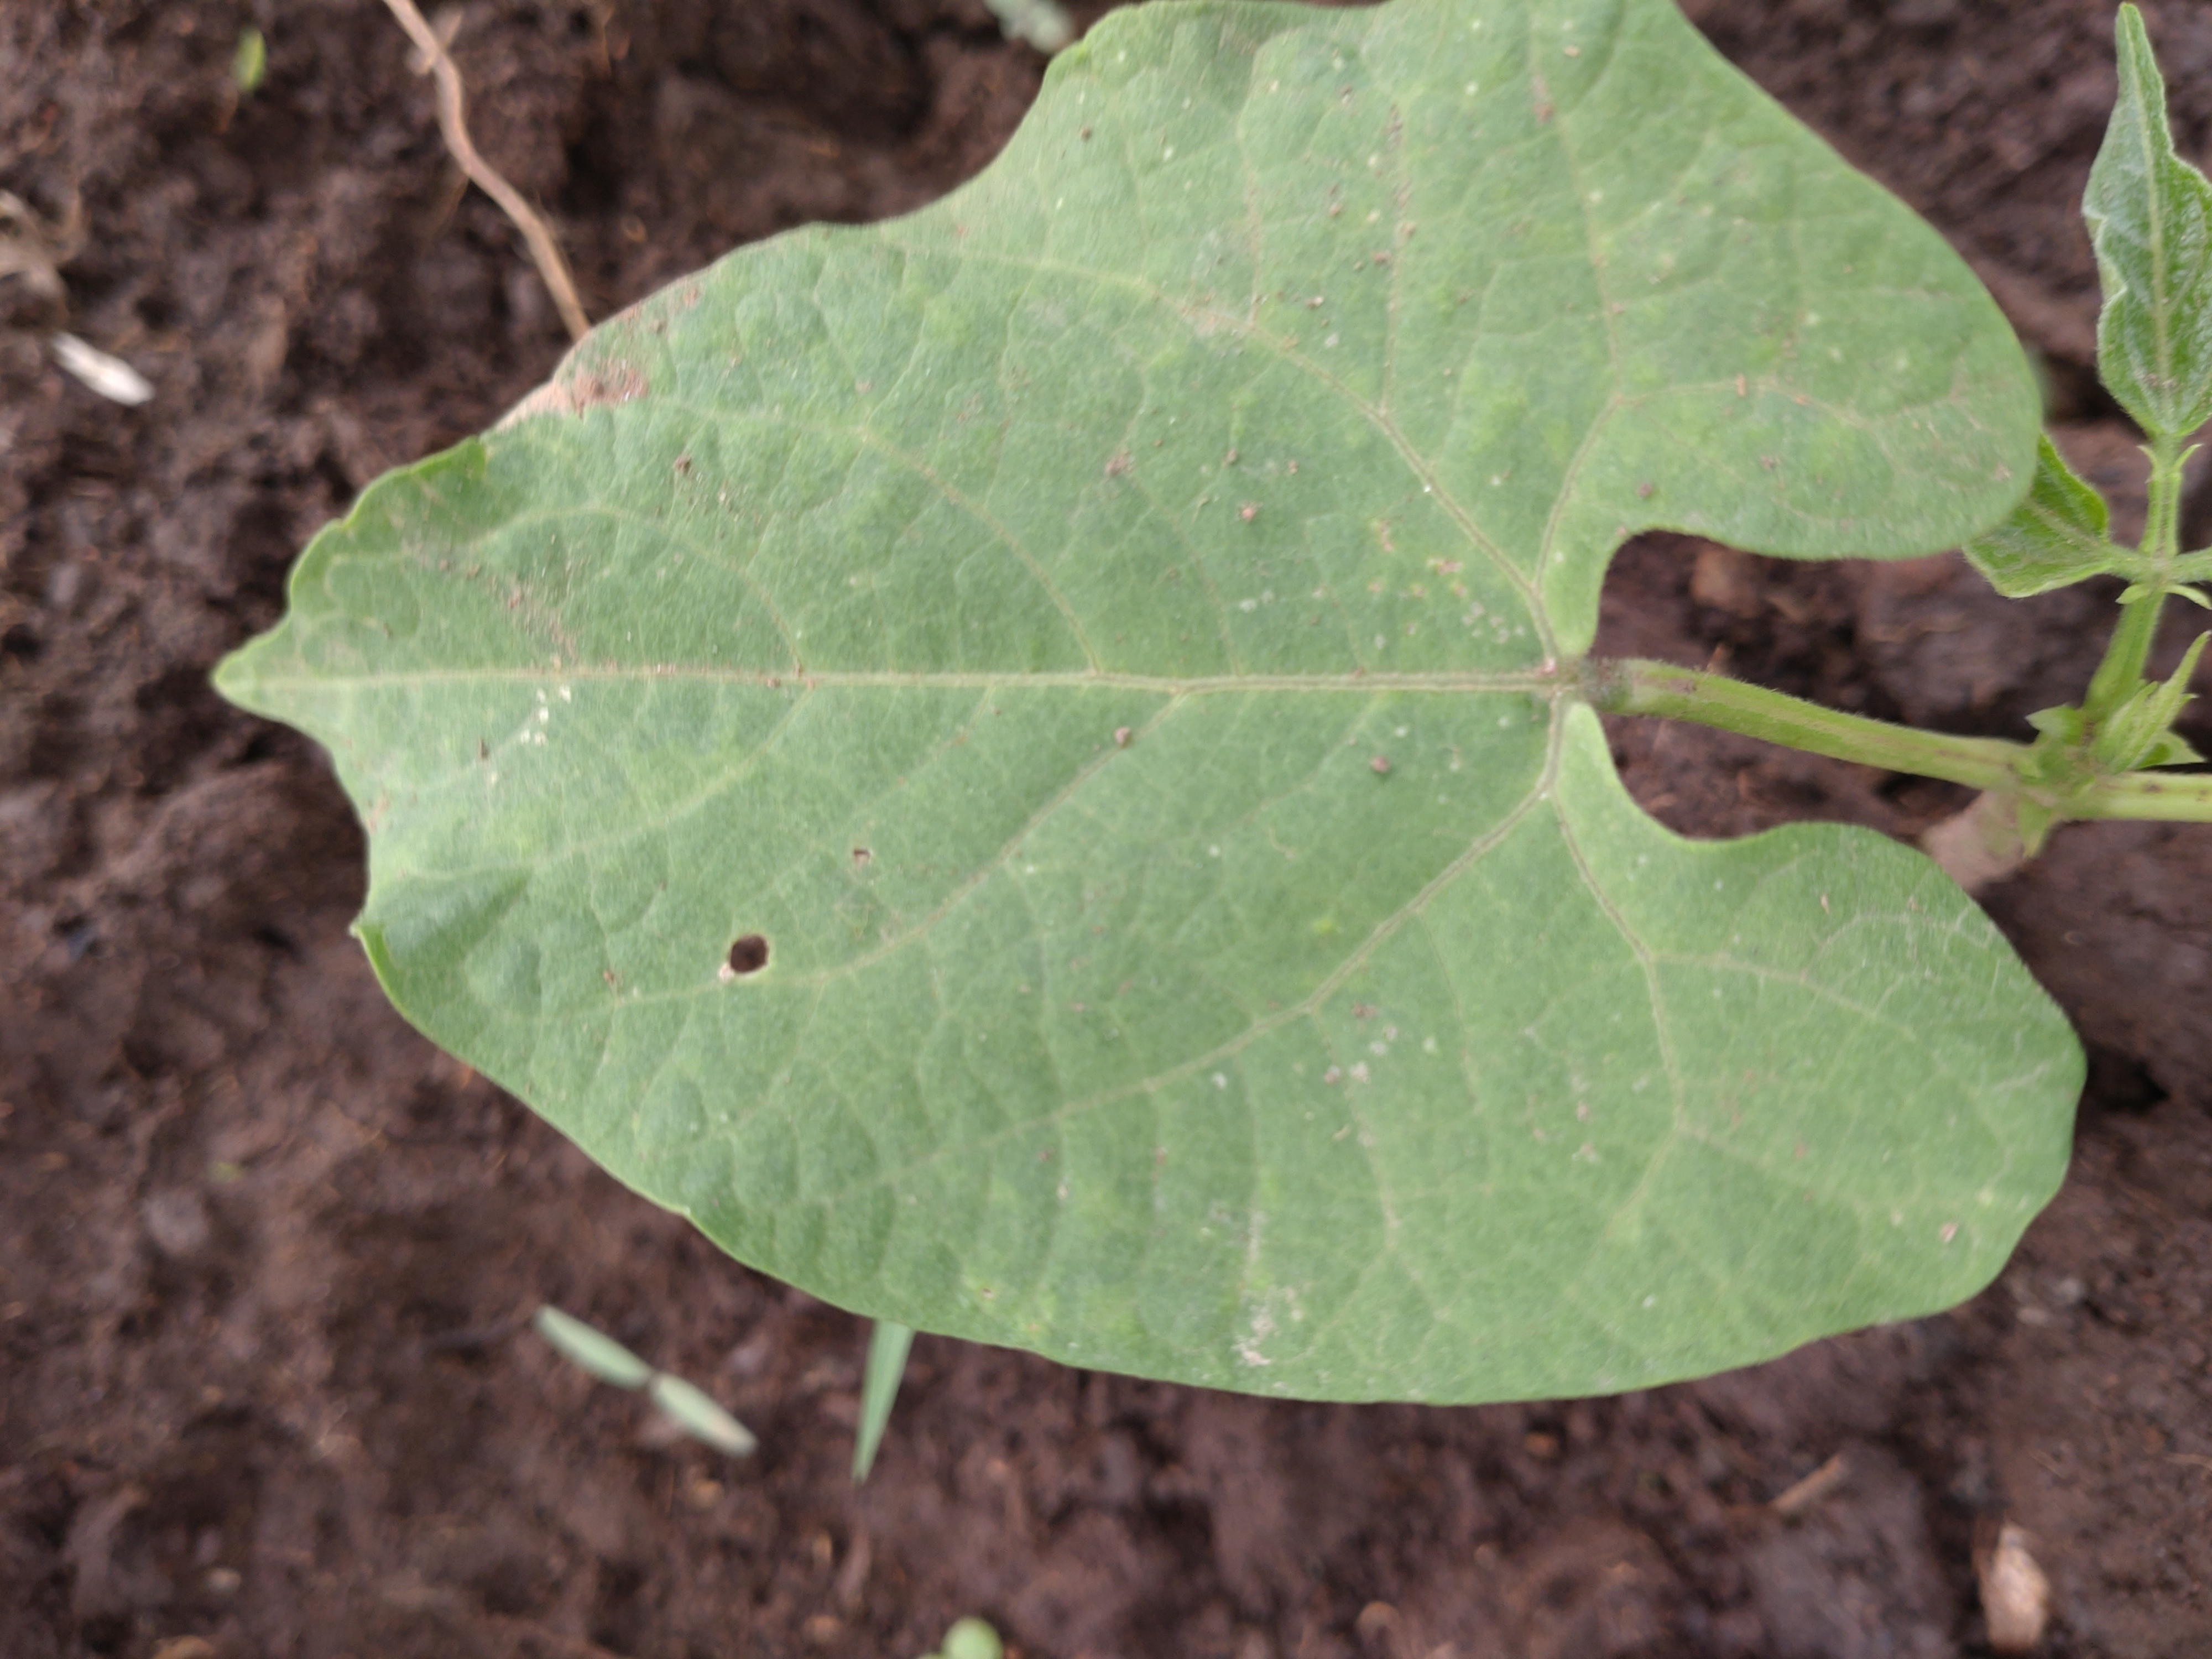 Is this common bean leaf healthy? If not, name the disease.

healthy
